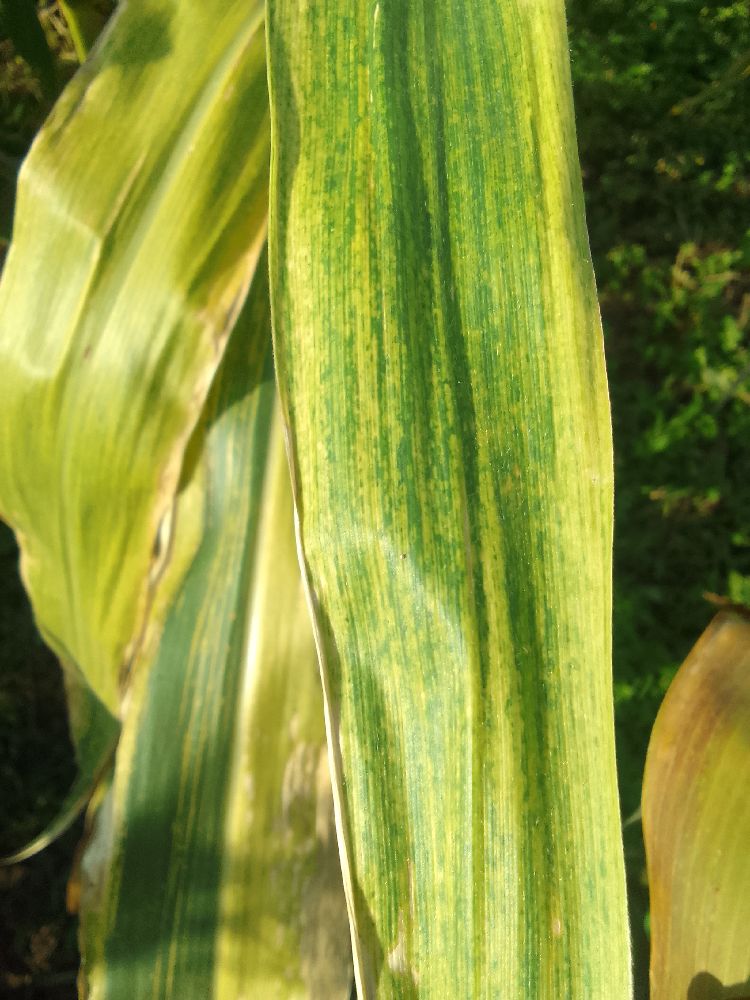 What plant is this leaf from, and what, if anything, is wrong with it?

maize, maize lethal necrosis
